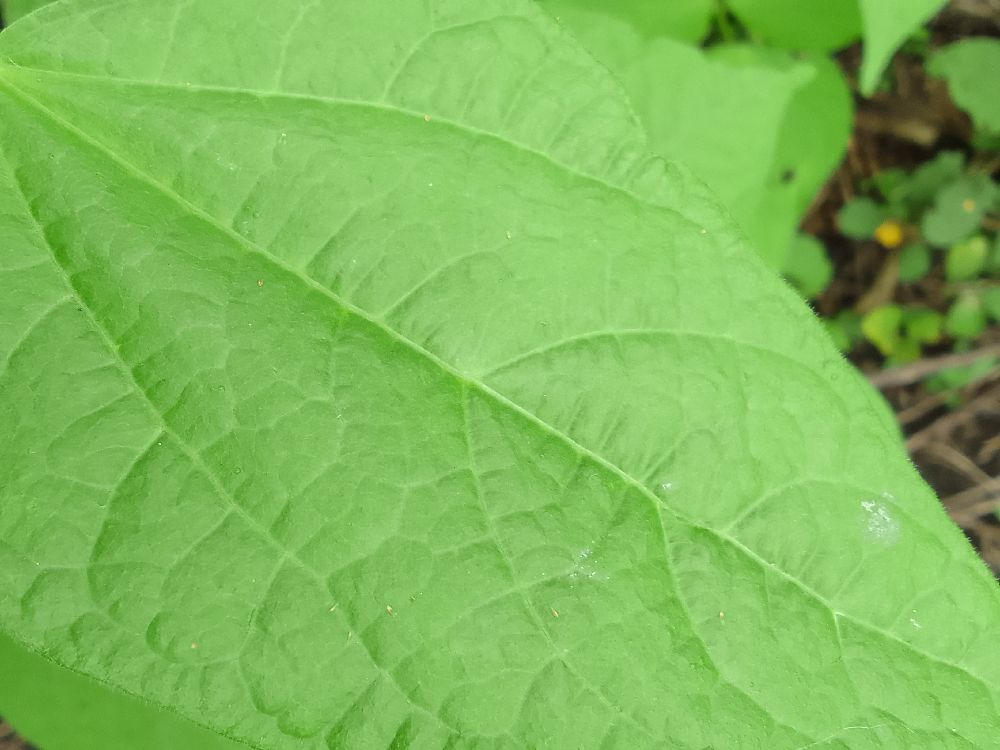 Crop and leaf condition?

common bean, healthy
